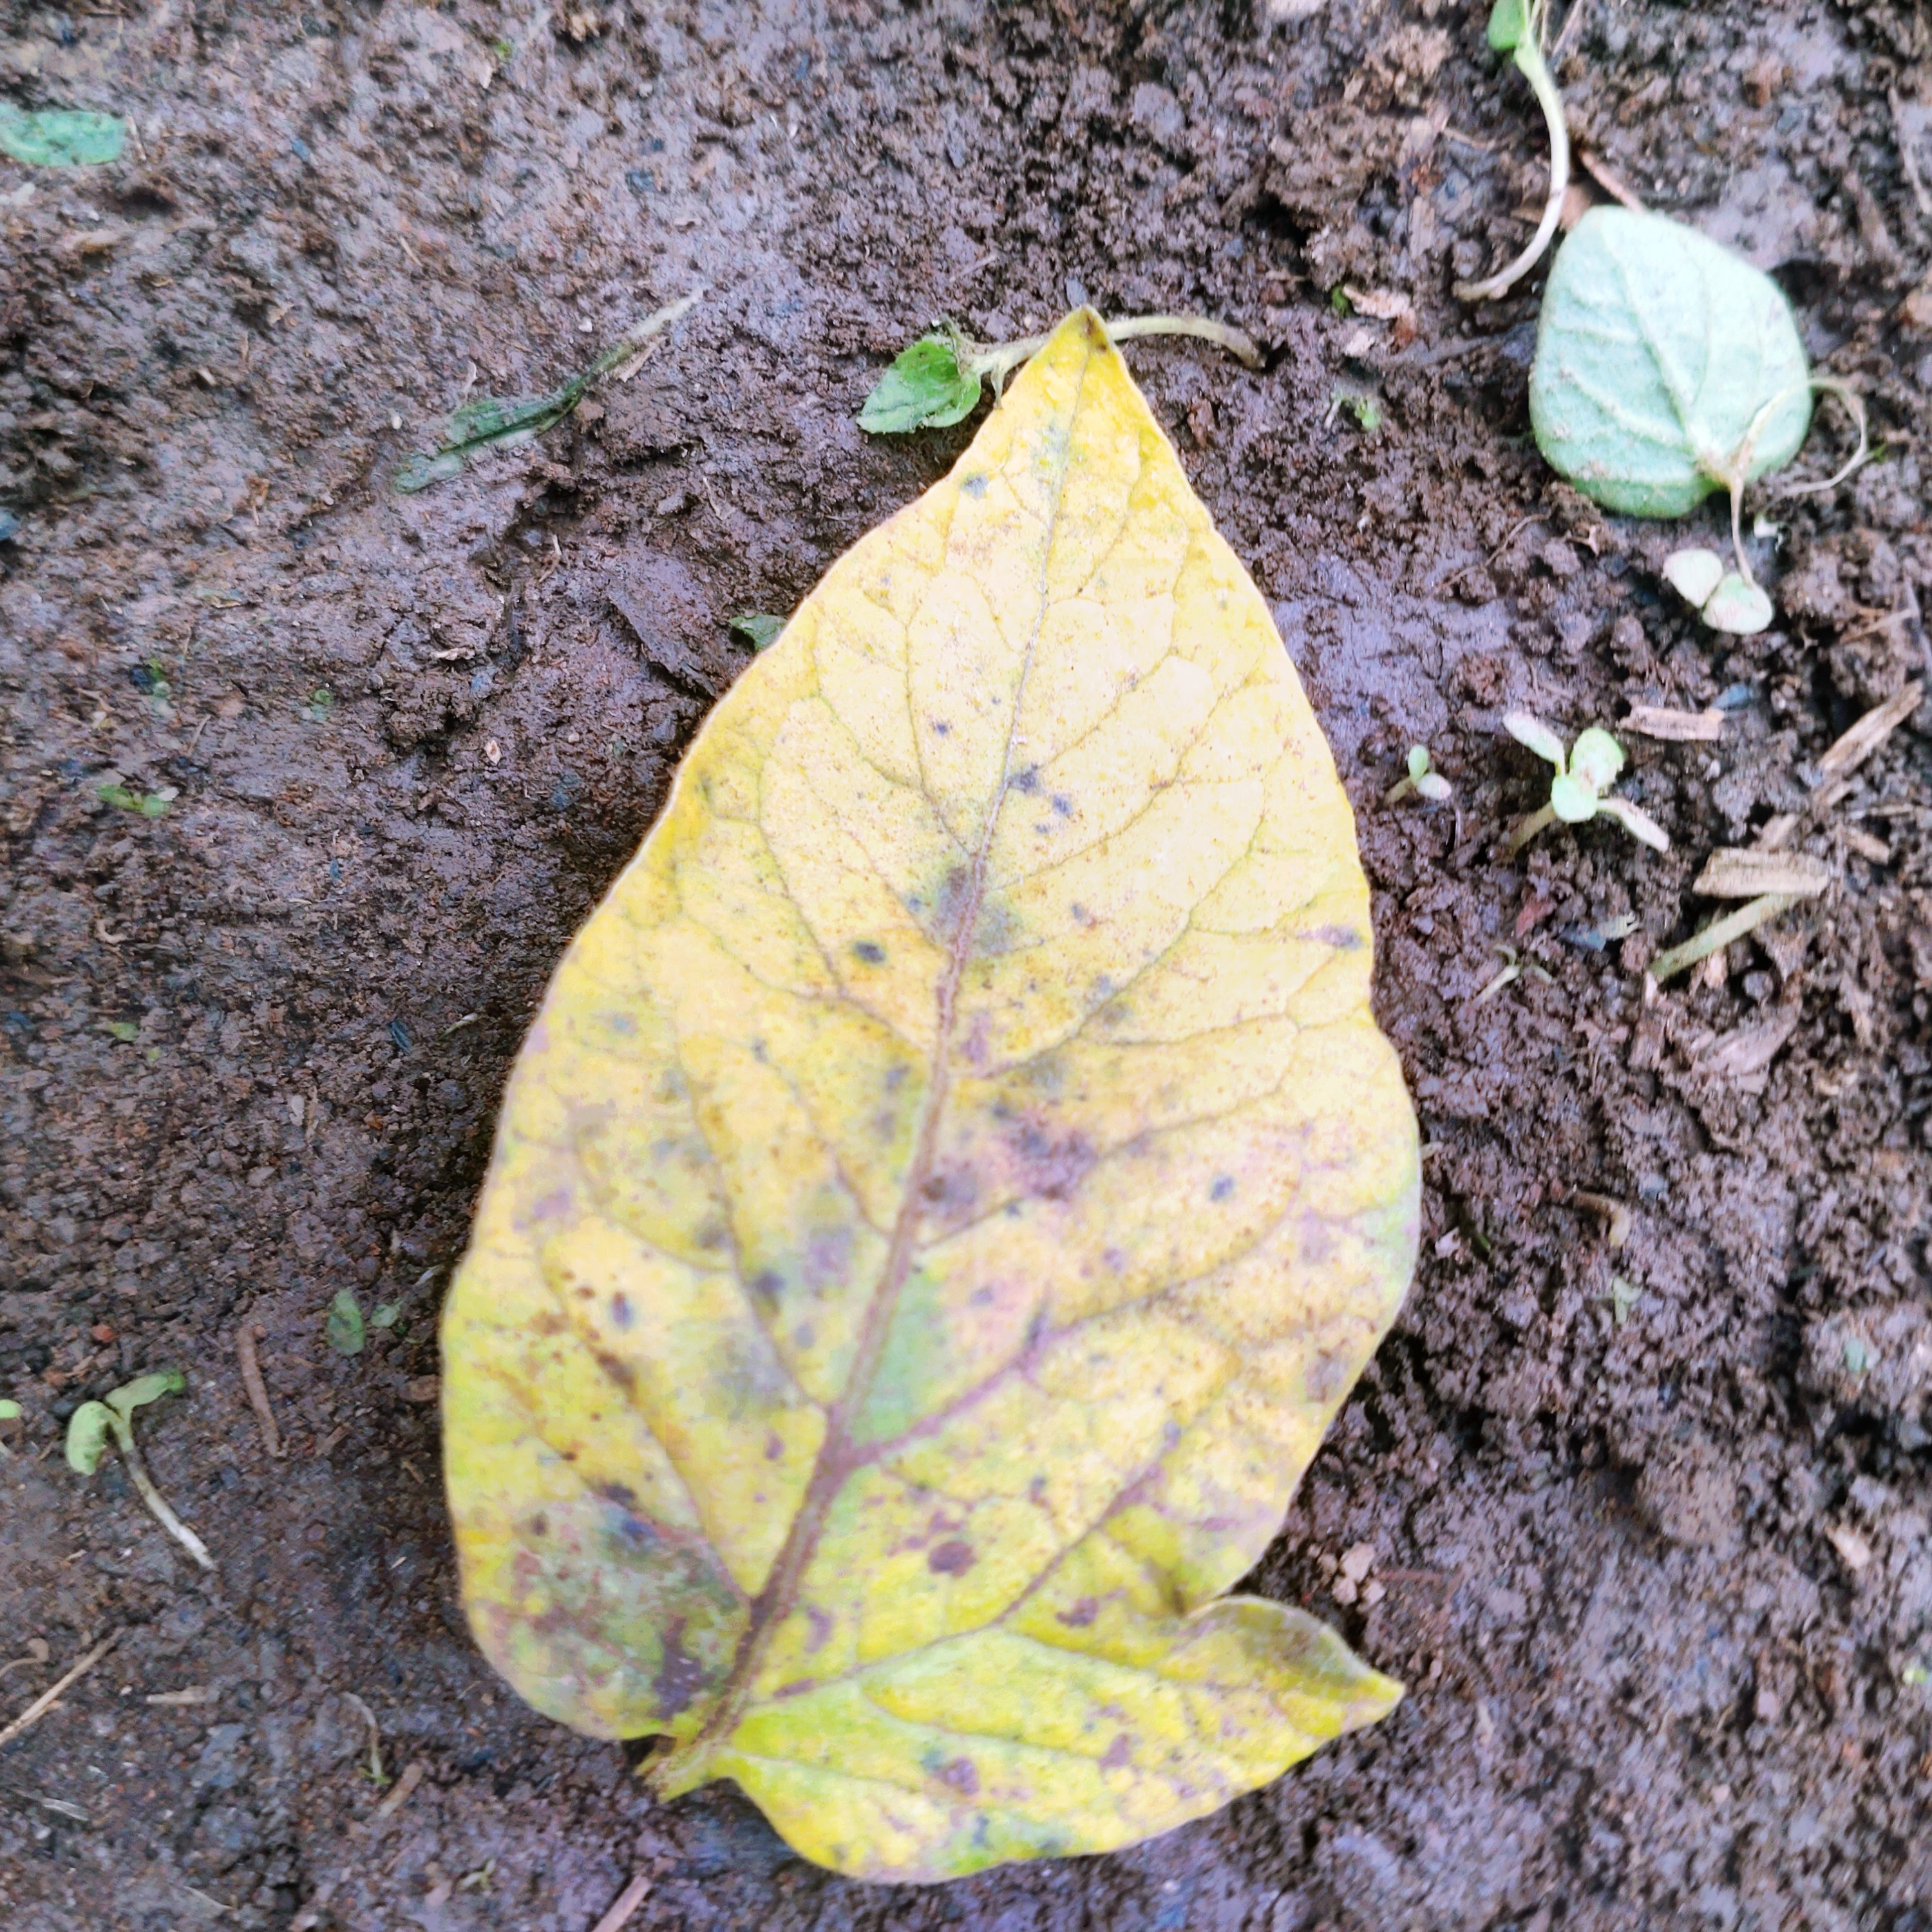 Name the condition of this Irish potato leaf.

late blight
